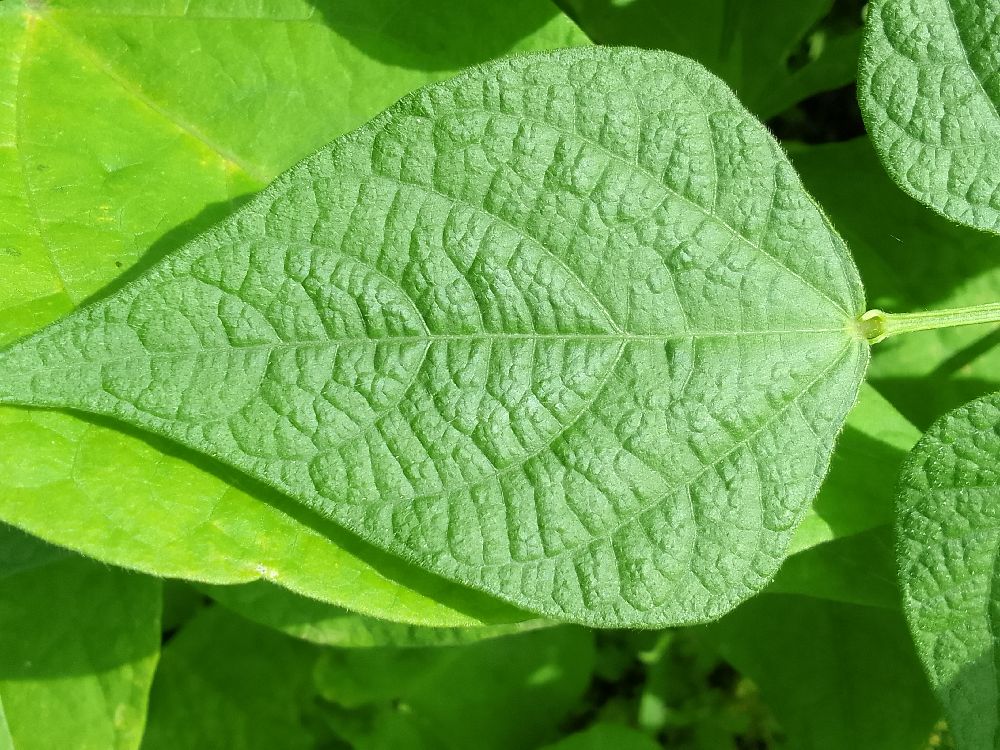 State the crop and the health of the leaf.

common bean, healthy
